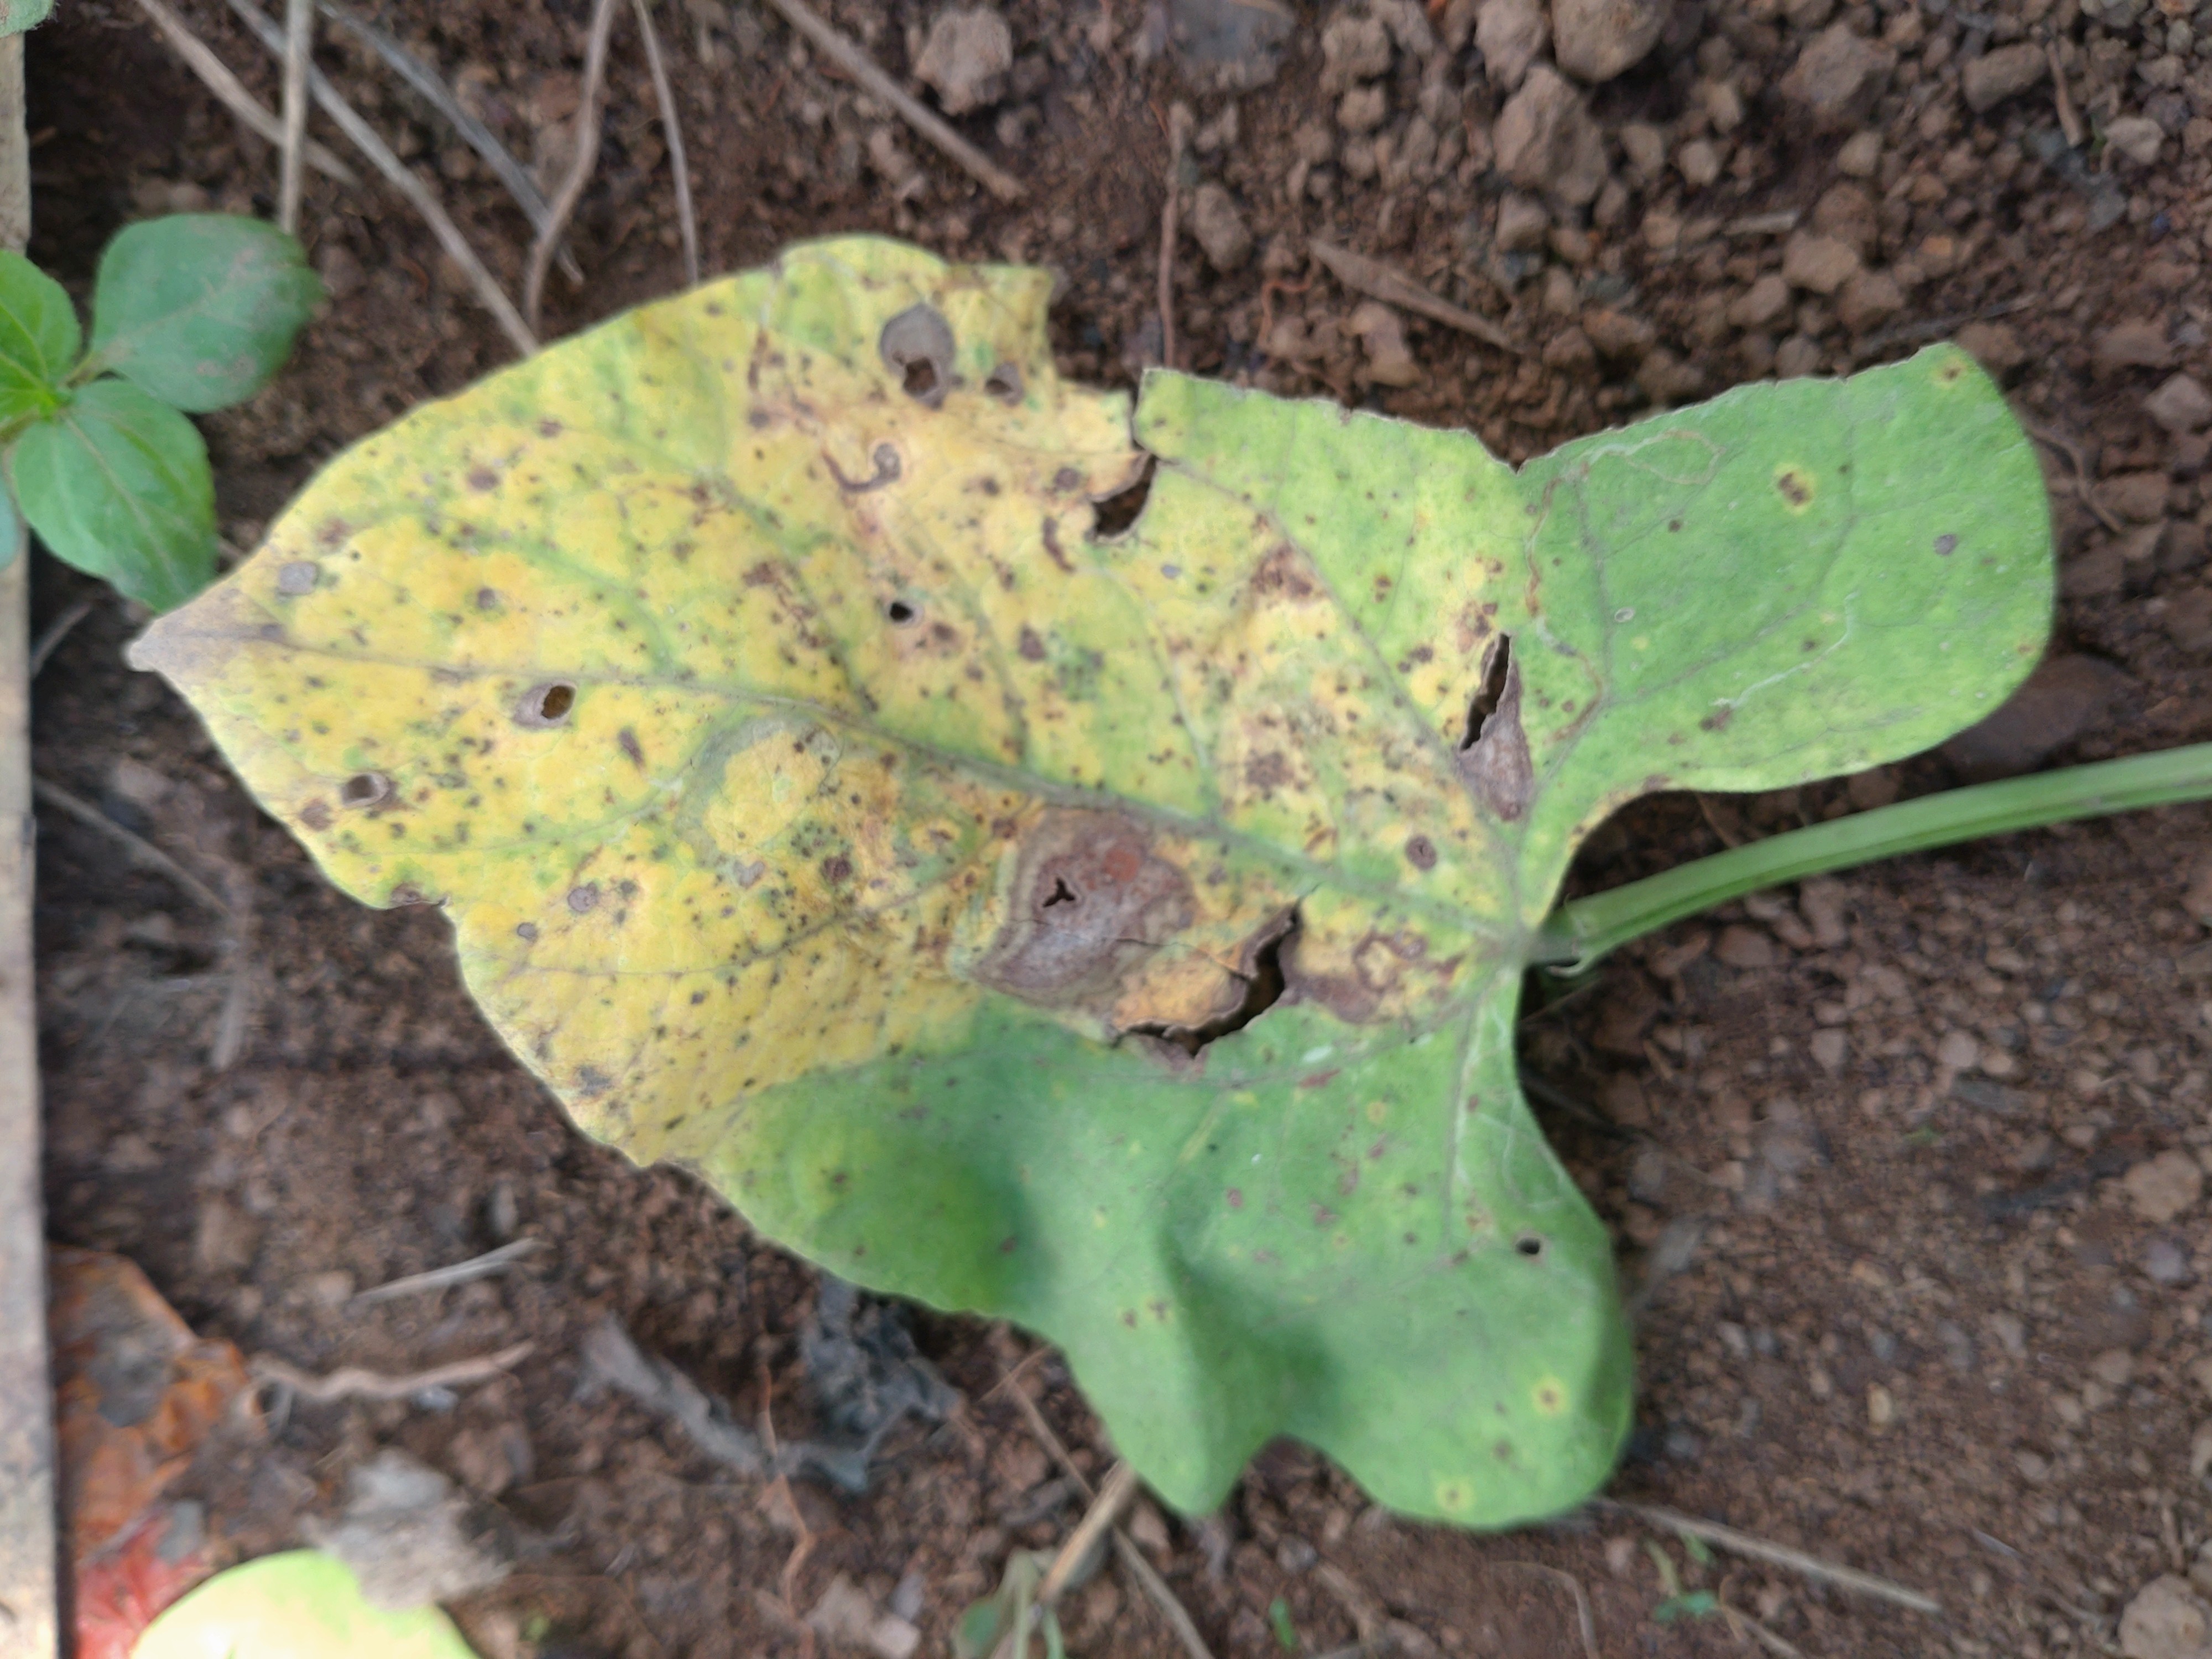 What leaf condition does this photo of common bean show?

rust
